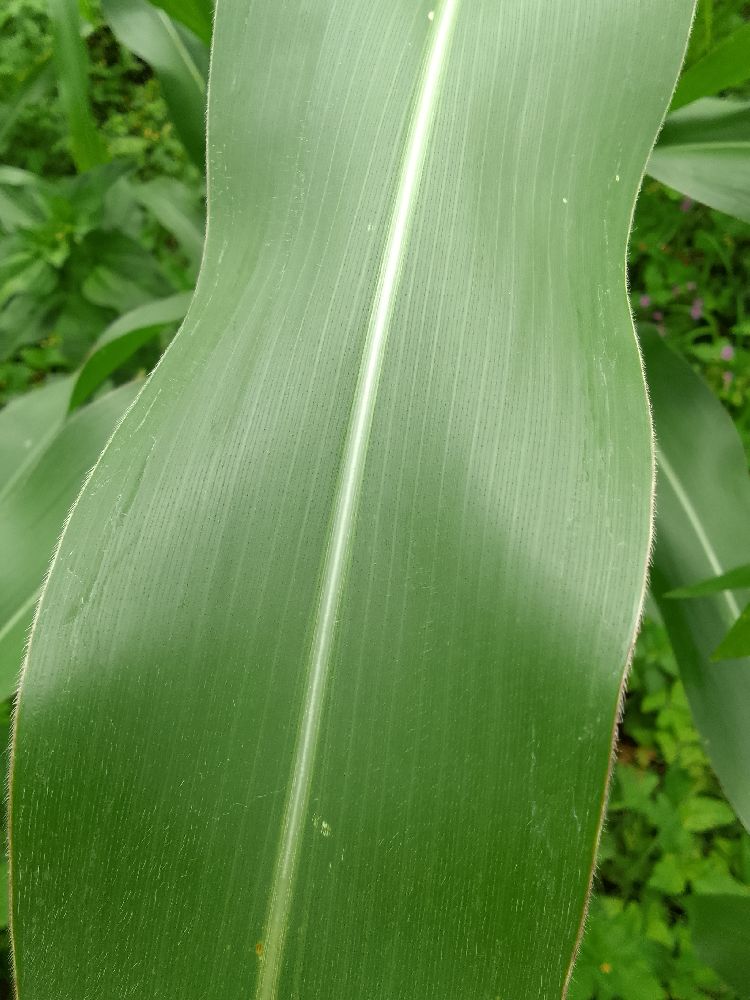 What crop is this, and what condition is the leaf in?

maize, healthy
